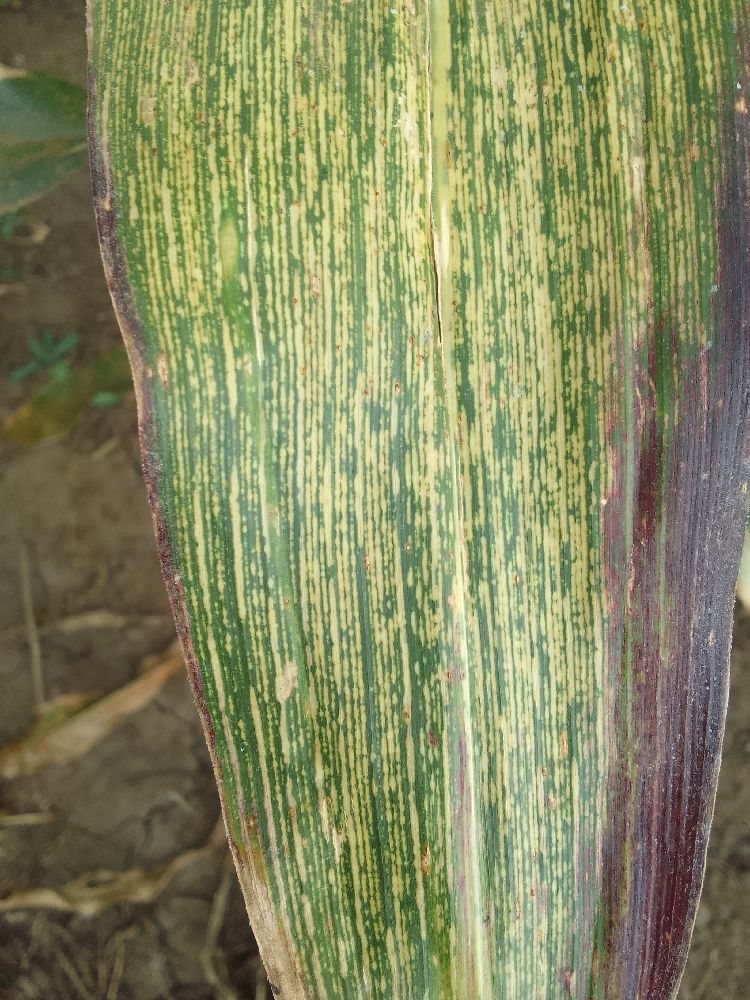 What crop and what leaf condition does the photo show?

maize, maize streak virus
